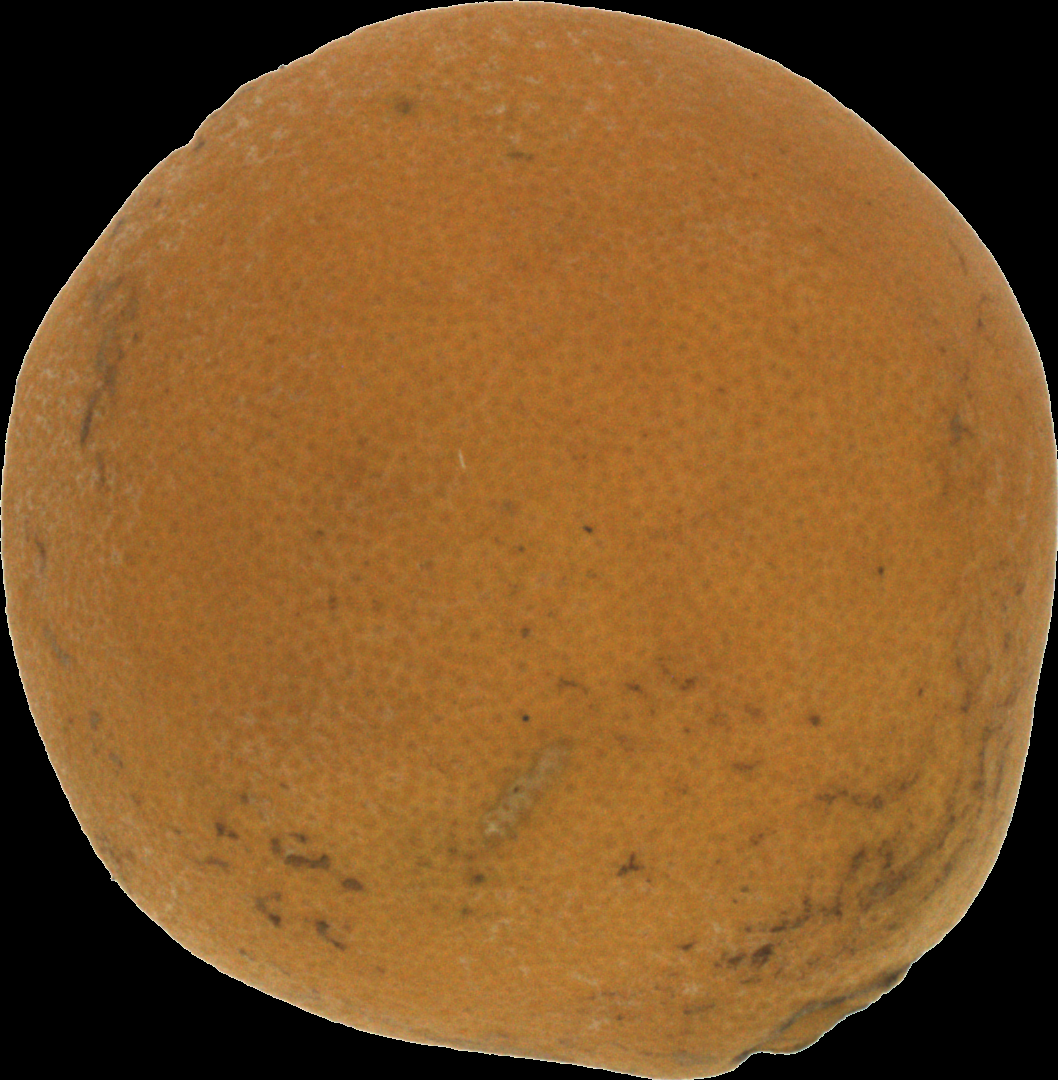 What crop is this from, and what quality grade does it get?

orange, bad
